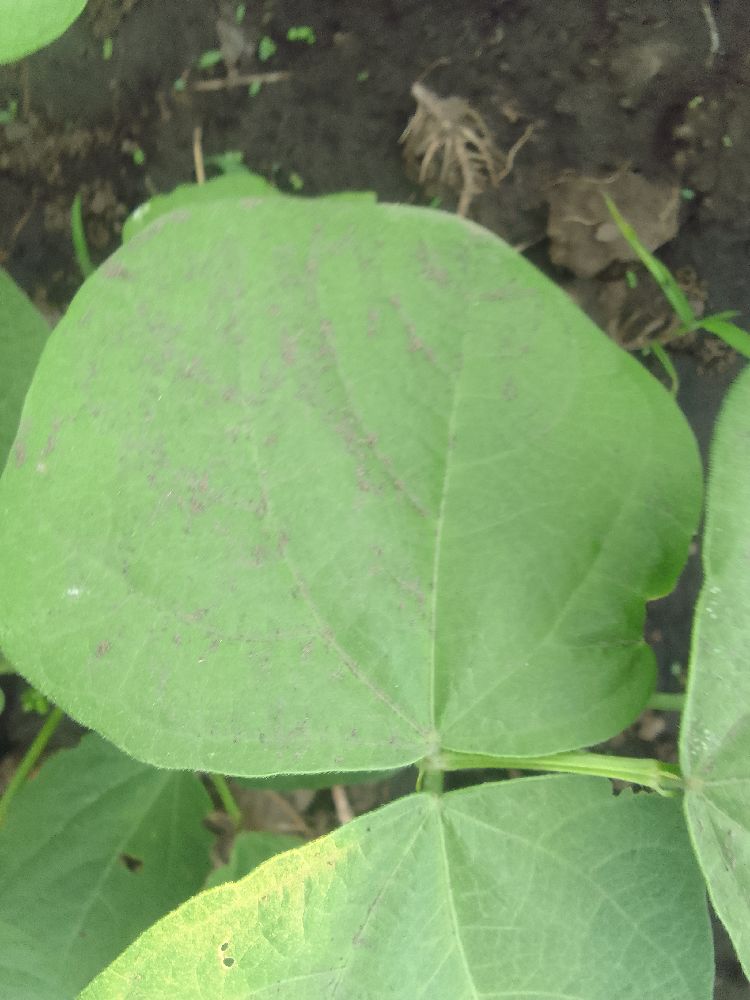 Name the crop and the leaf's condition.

common bean, healthy
